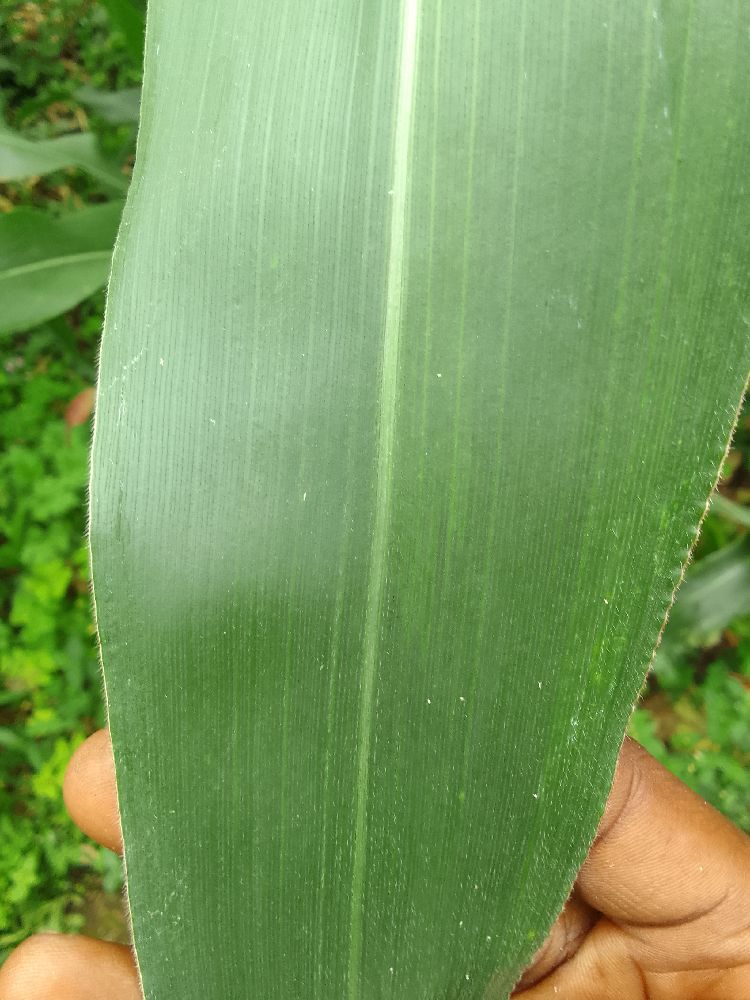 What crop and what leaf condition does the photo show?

maize, healthy
